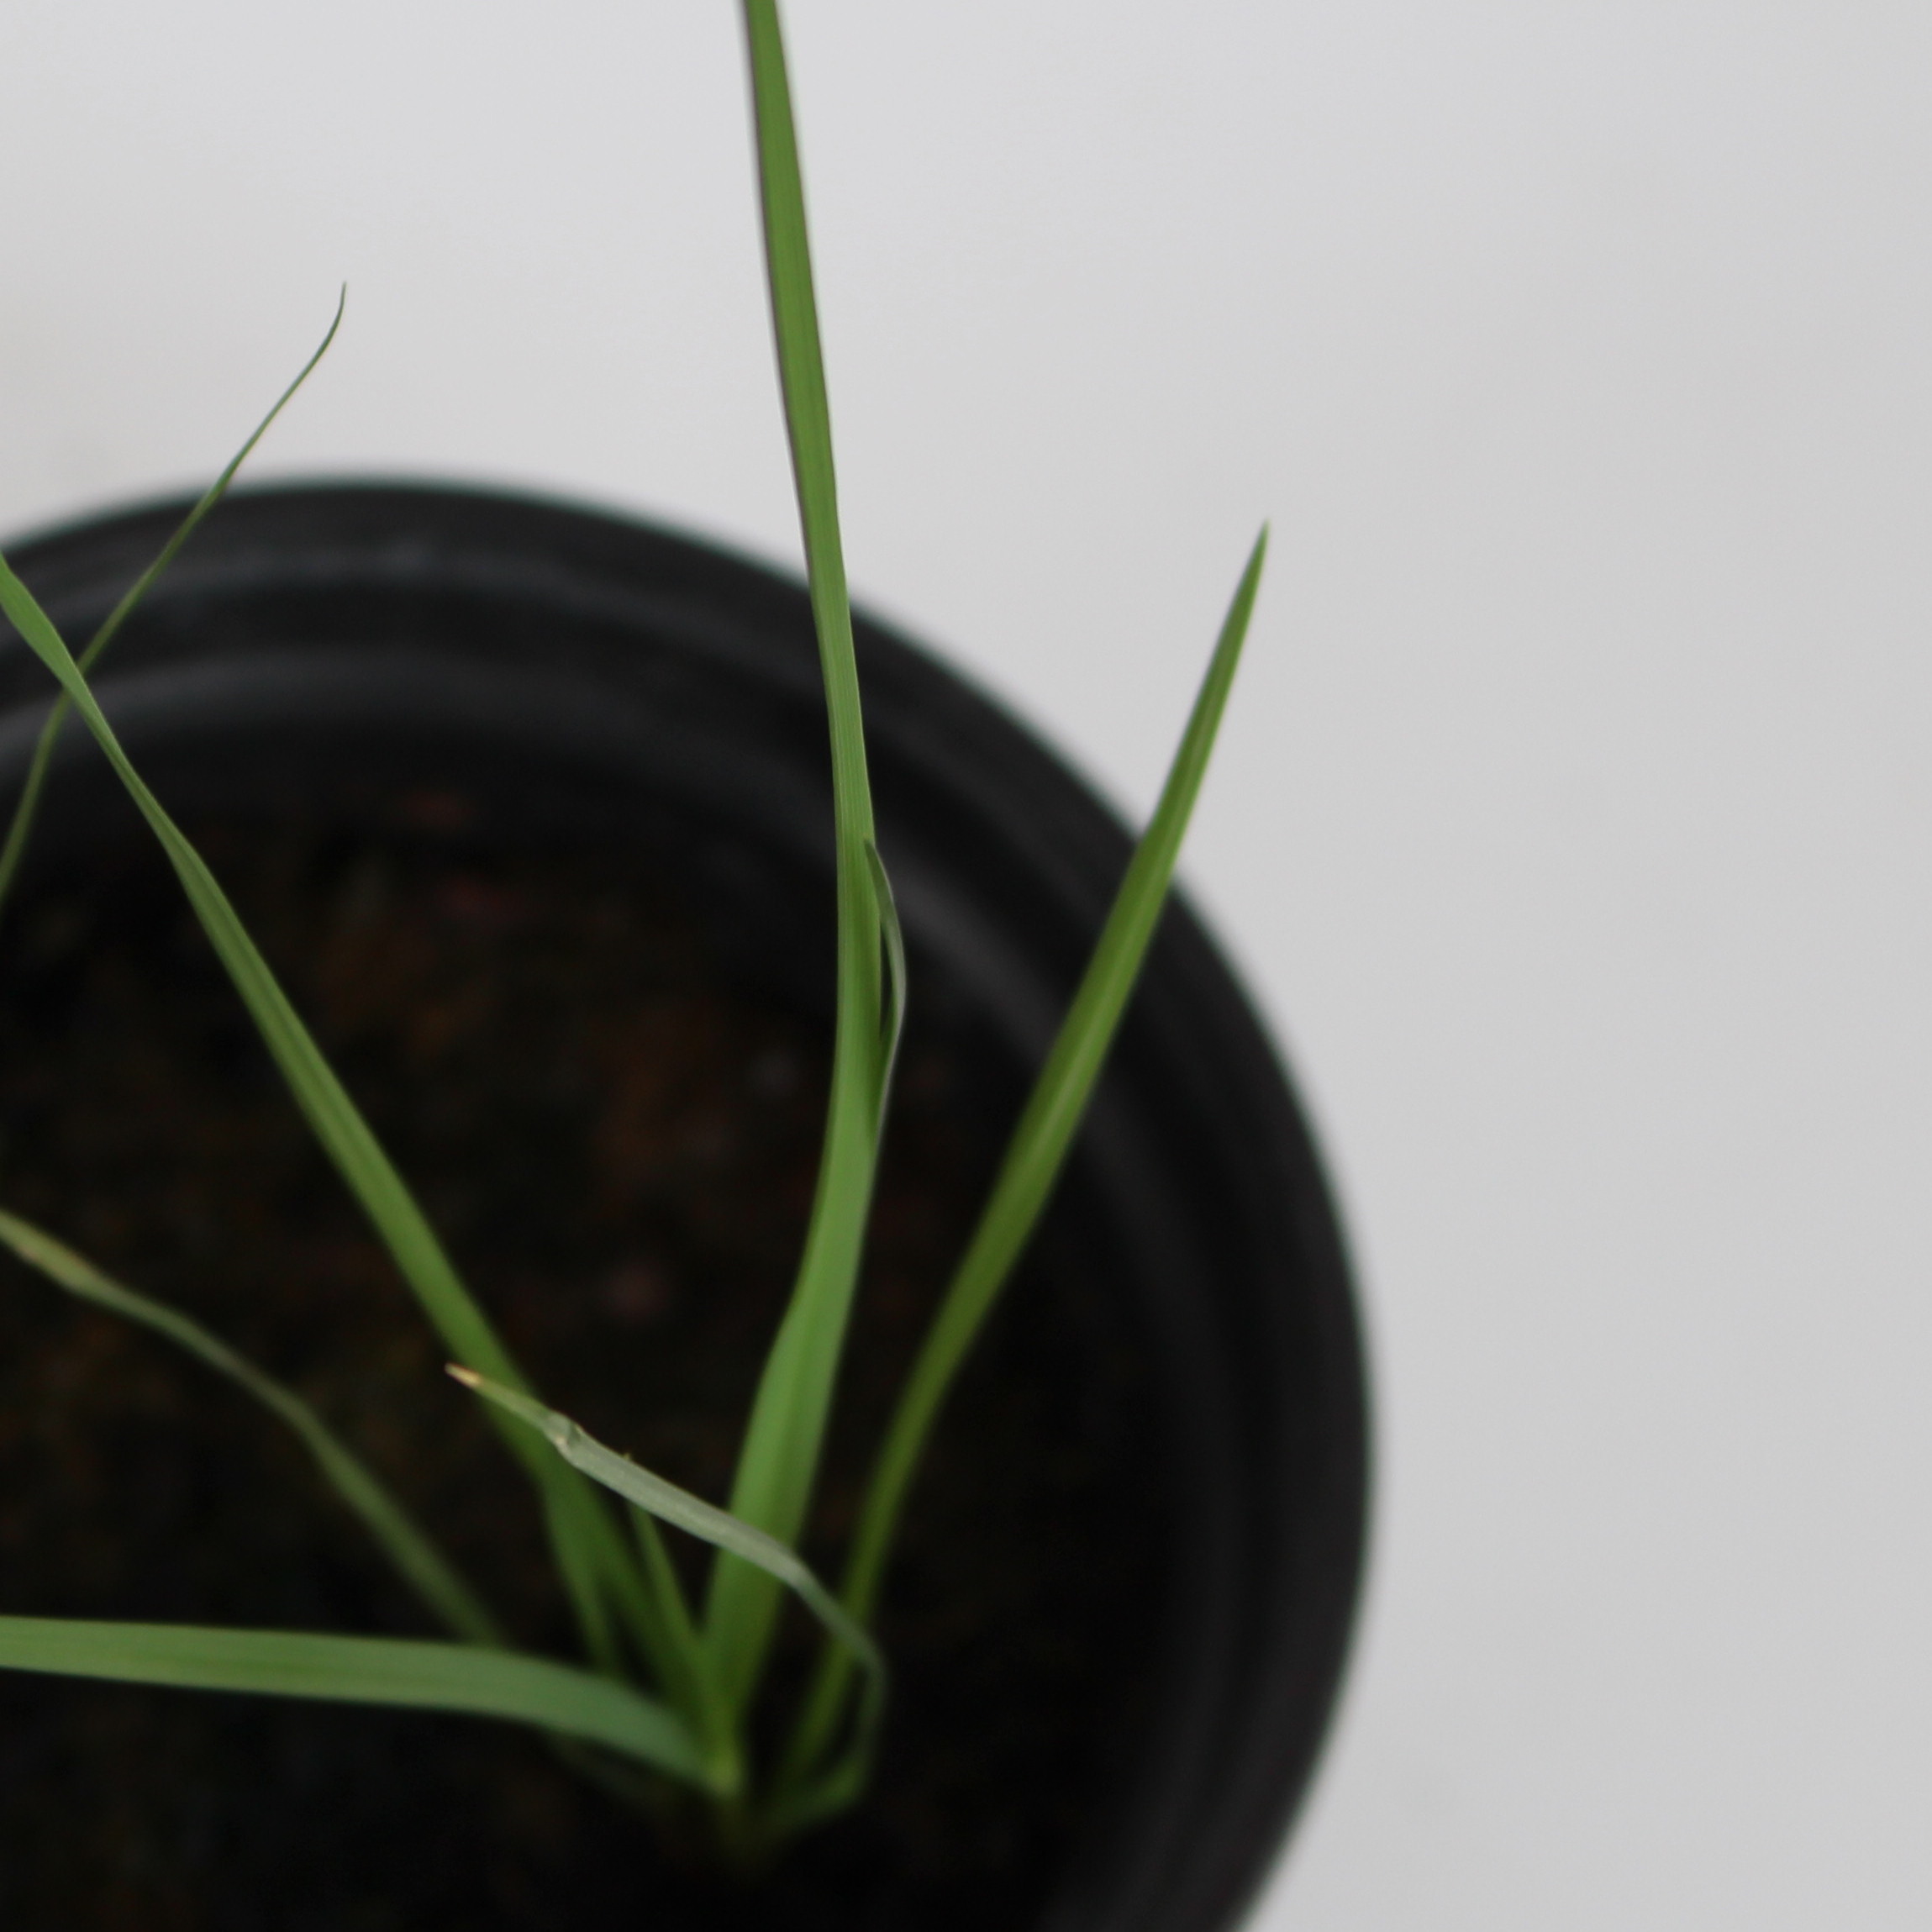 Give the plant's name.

Lolium multiflorum
